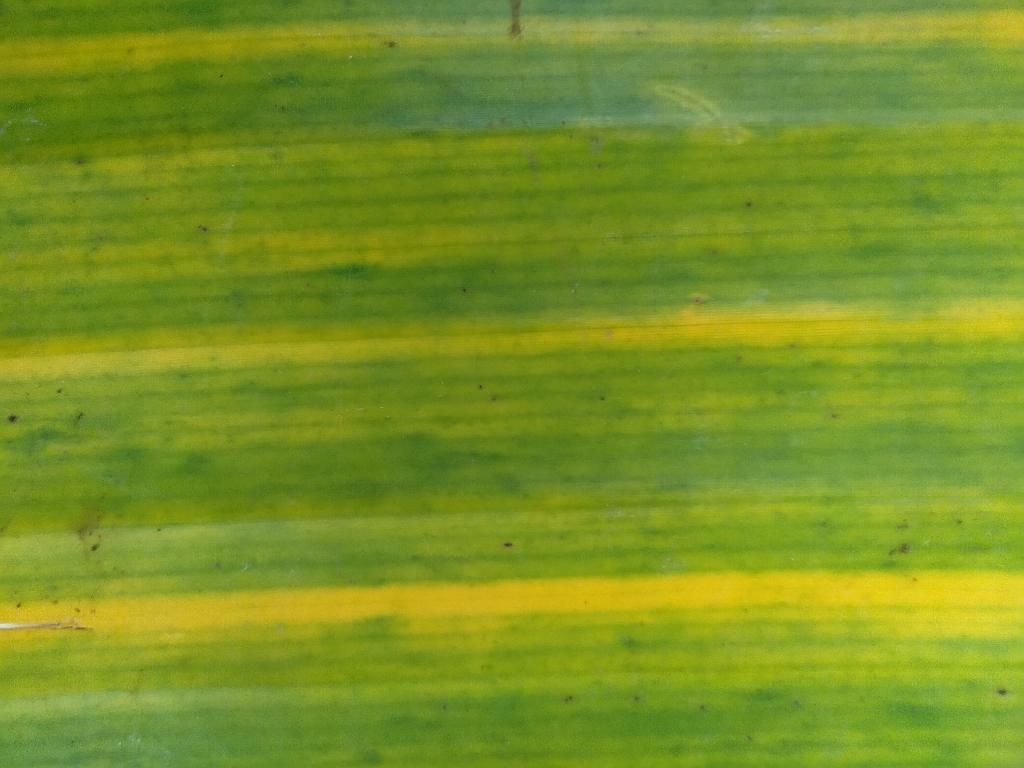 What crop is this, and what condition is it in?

banana, fusarium wilt race 1
